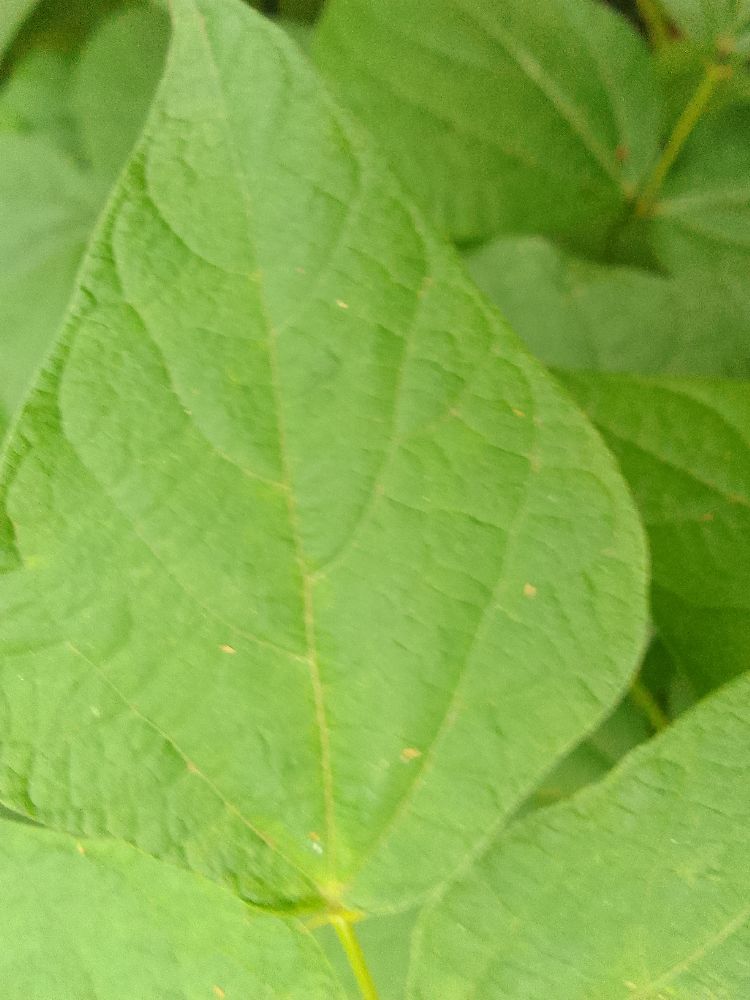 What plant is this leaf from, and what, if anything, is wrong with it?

common bean, healthy
